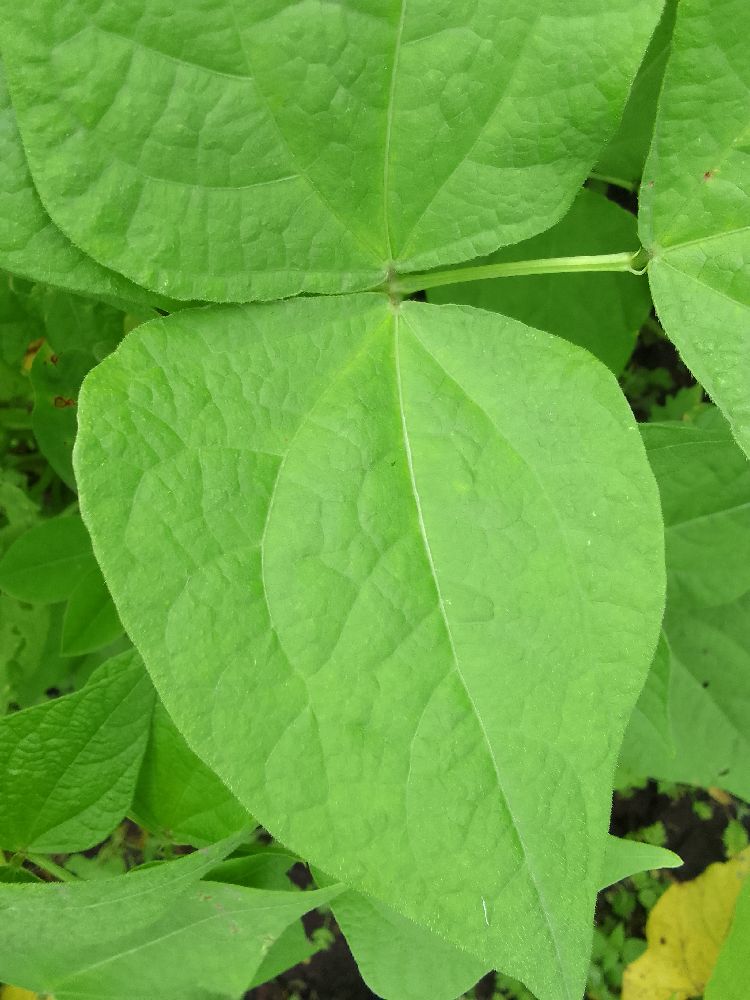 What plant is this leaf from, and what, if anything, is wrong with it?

common bean, healthy
